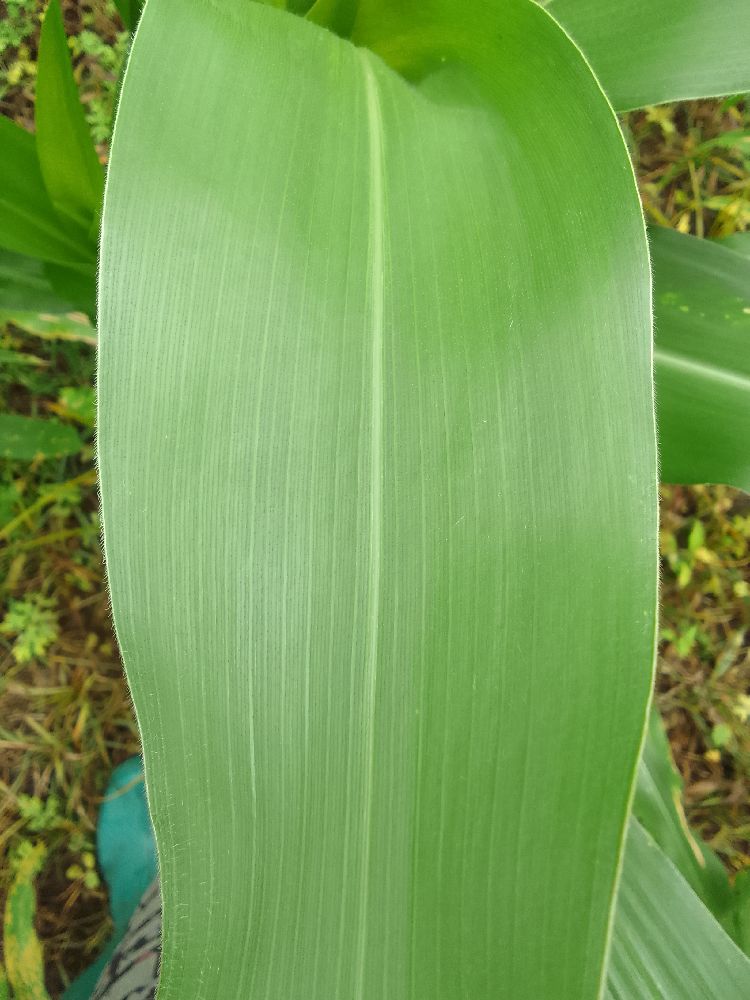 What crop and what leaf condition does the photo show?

maize, healthy
